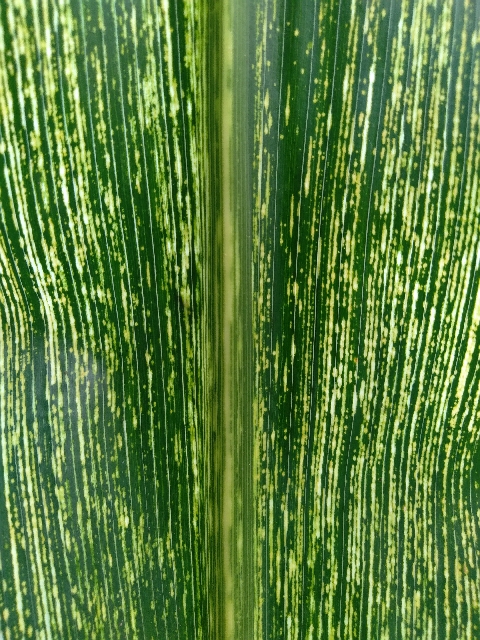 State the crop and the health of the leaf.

maize, maize streak virus
